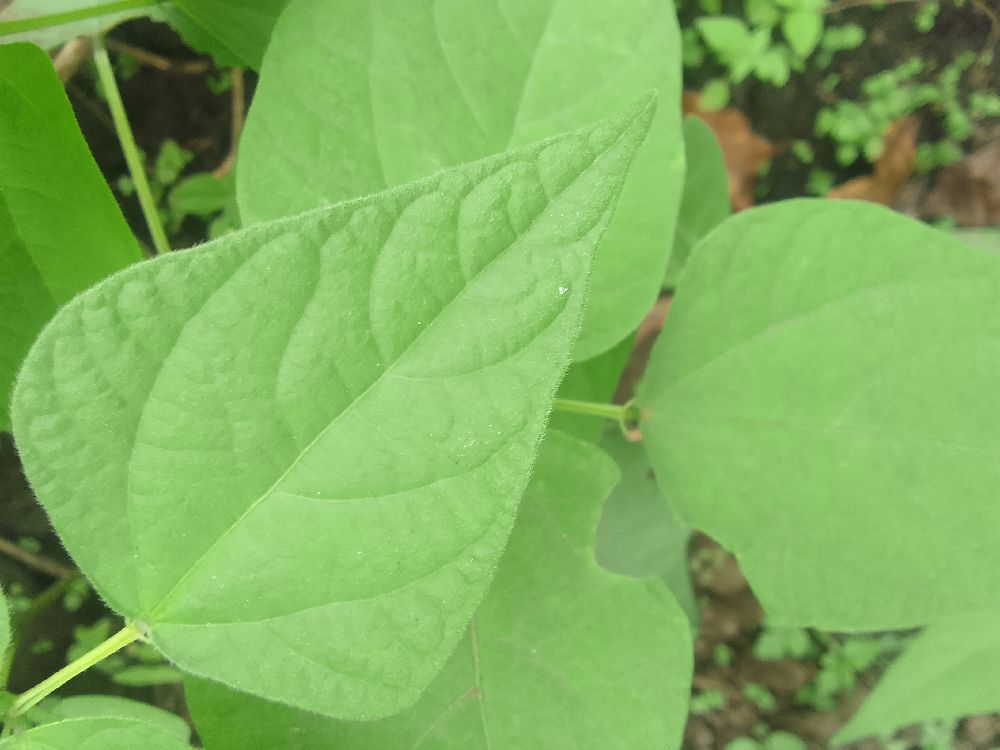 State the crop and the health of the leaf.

common bean, healthy
